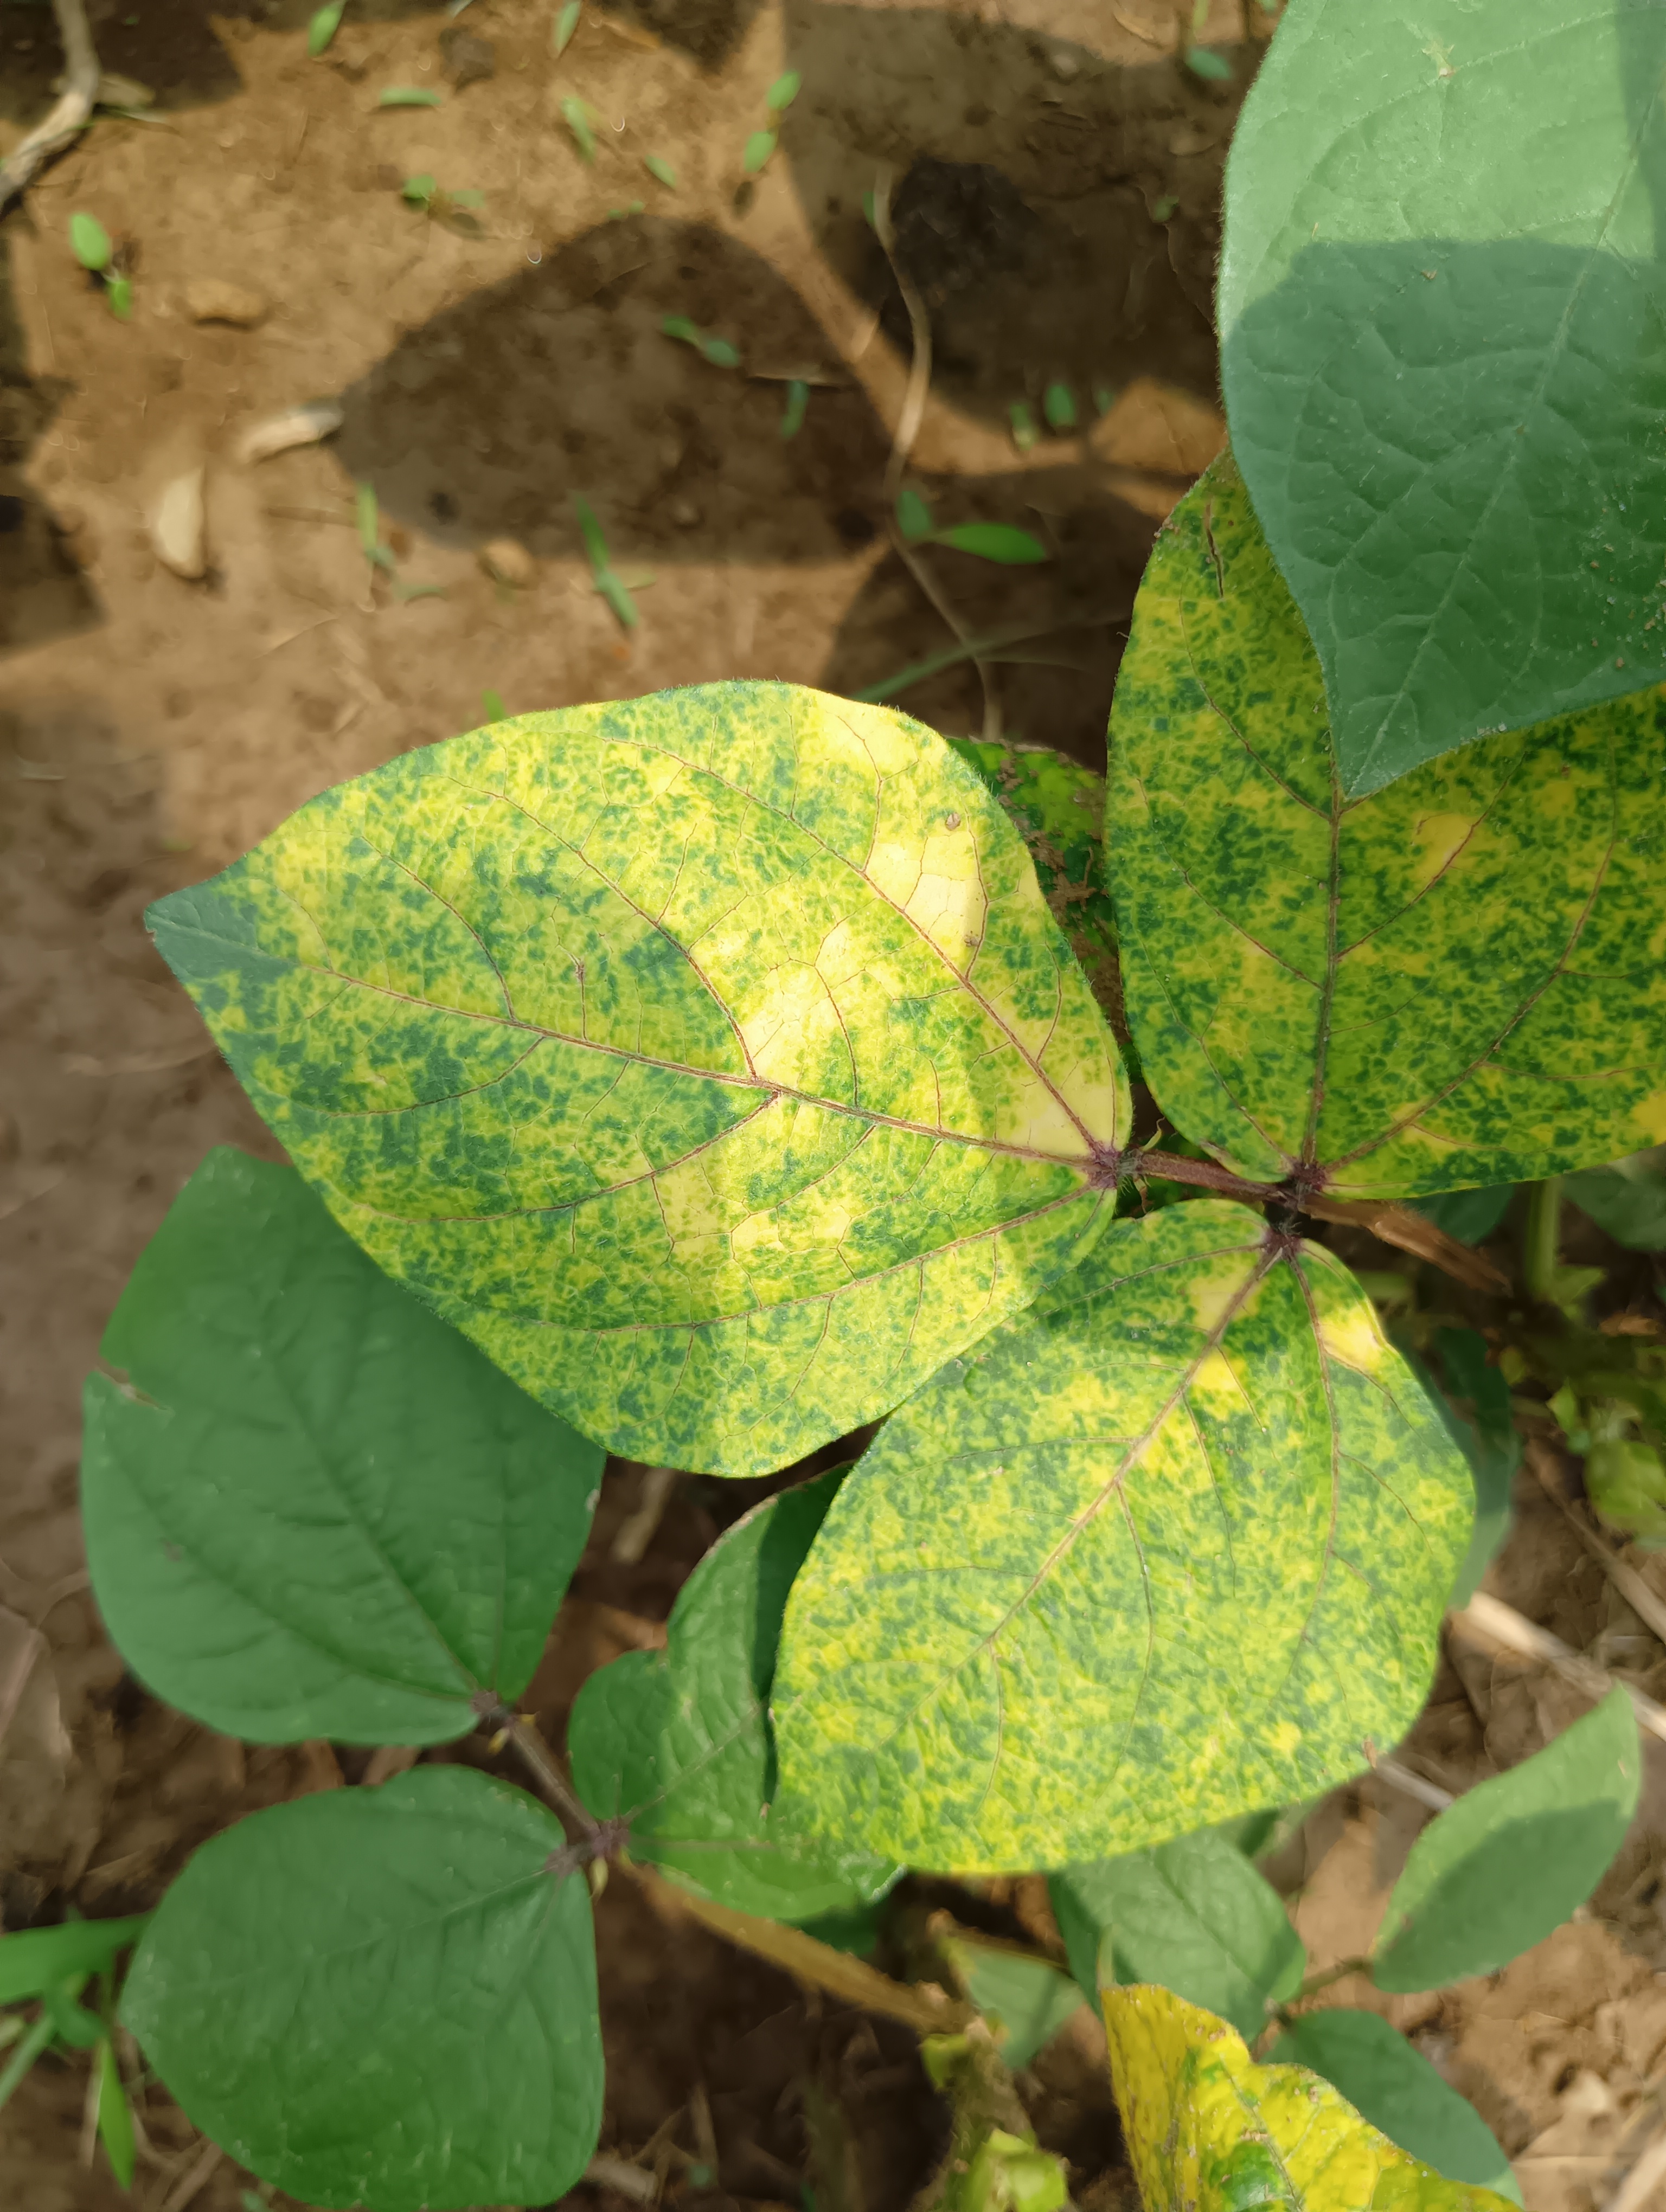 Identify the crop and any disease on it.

mungbean, yellow mosaic
